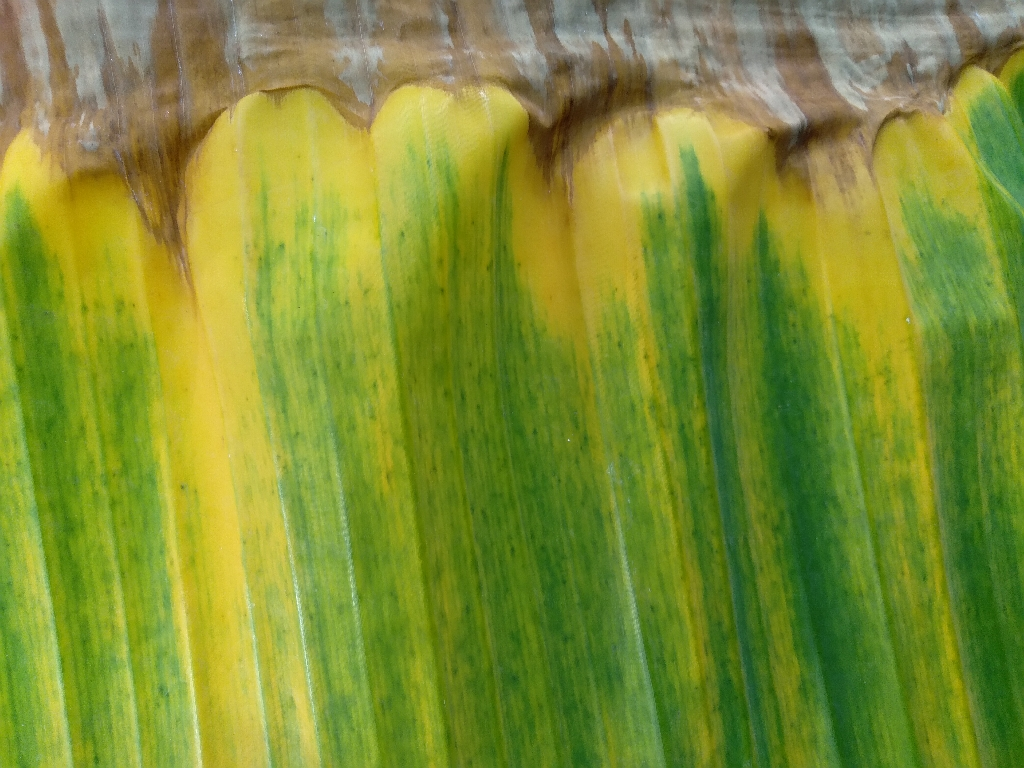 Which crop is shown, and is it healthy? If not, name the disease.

banana, fusarium wilt race 1
